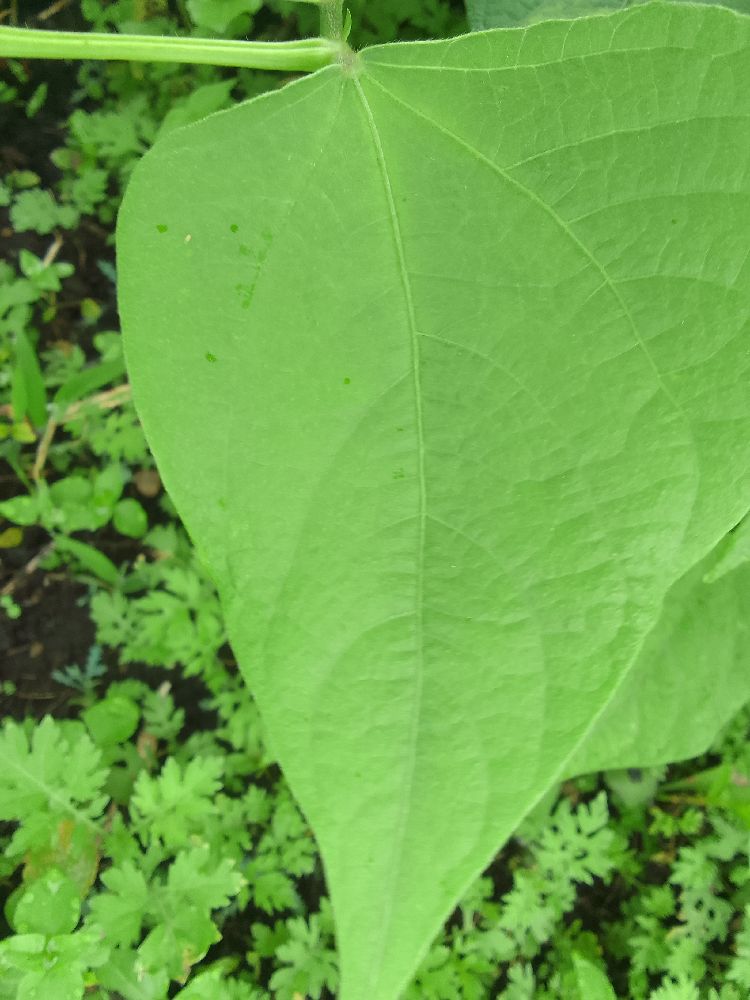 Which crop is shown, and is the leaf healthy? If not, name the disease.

common bean, healthy
